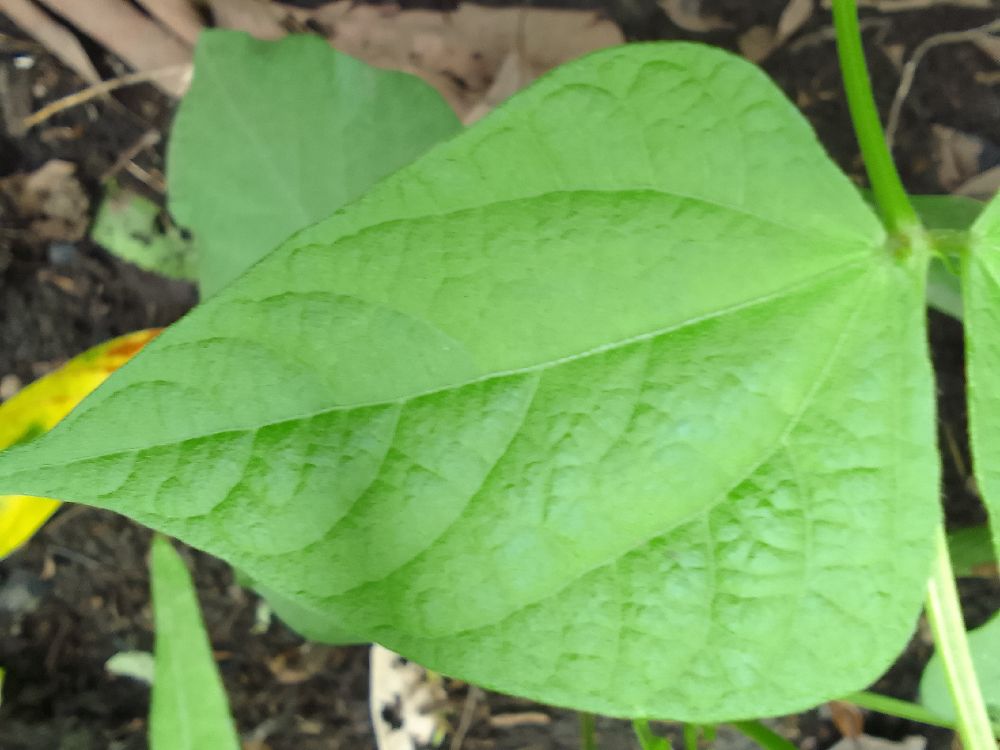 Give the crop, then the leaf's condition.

common bean, healthy
